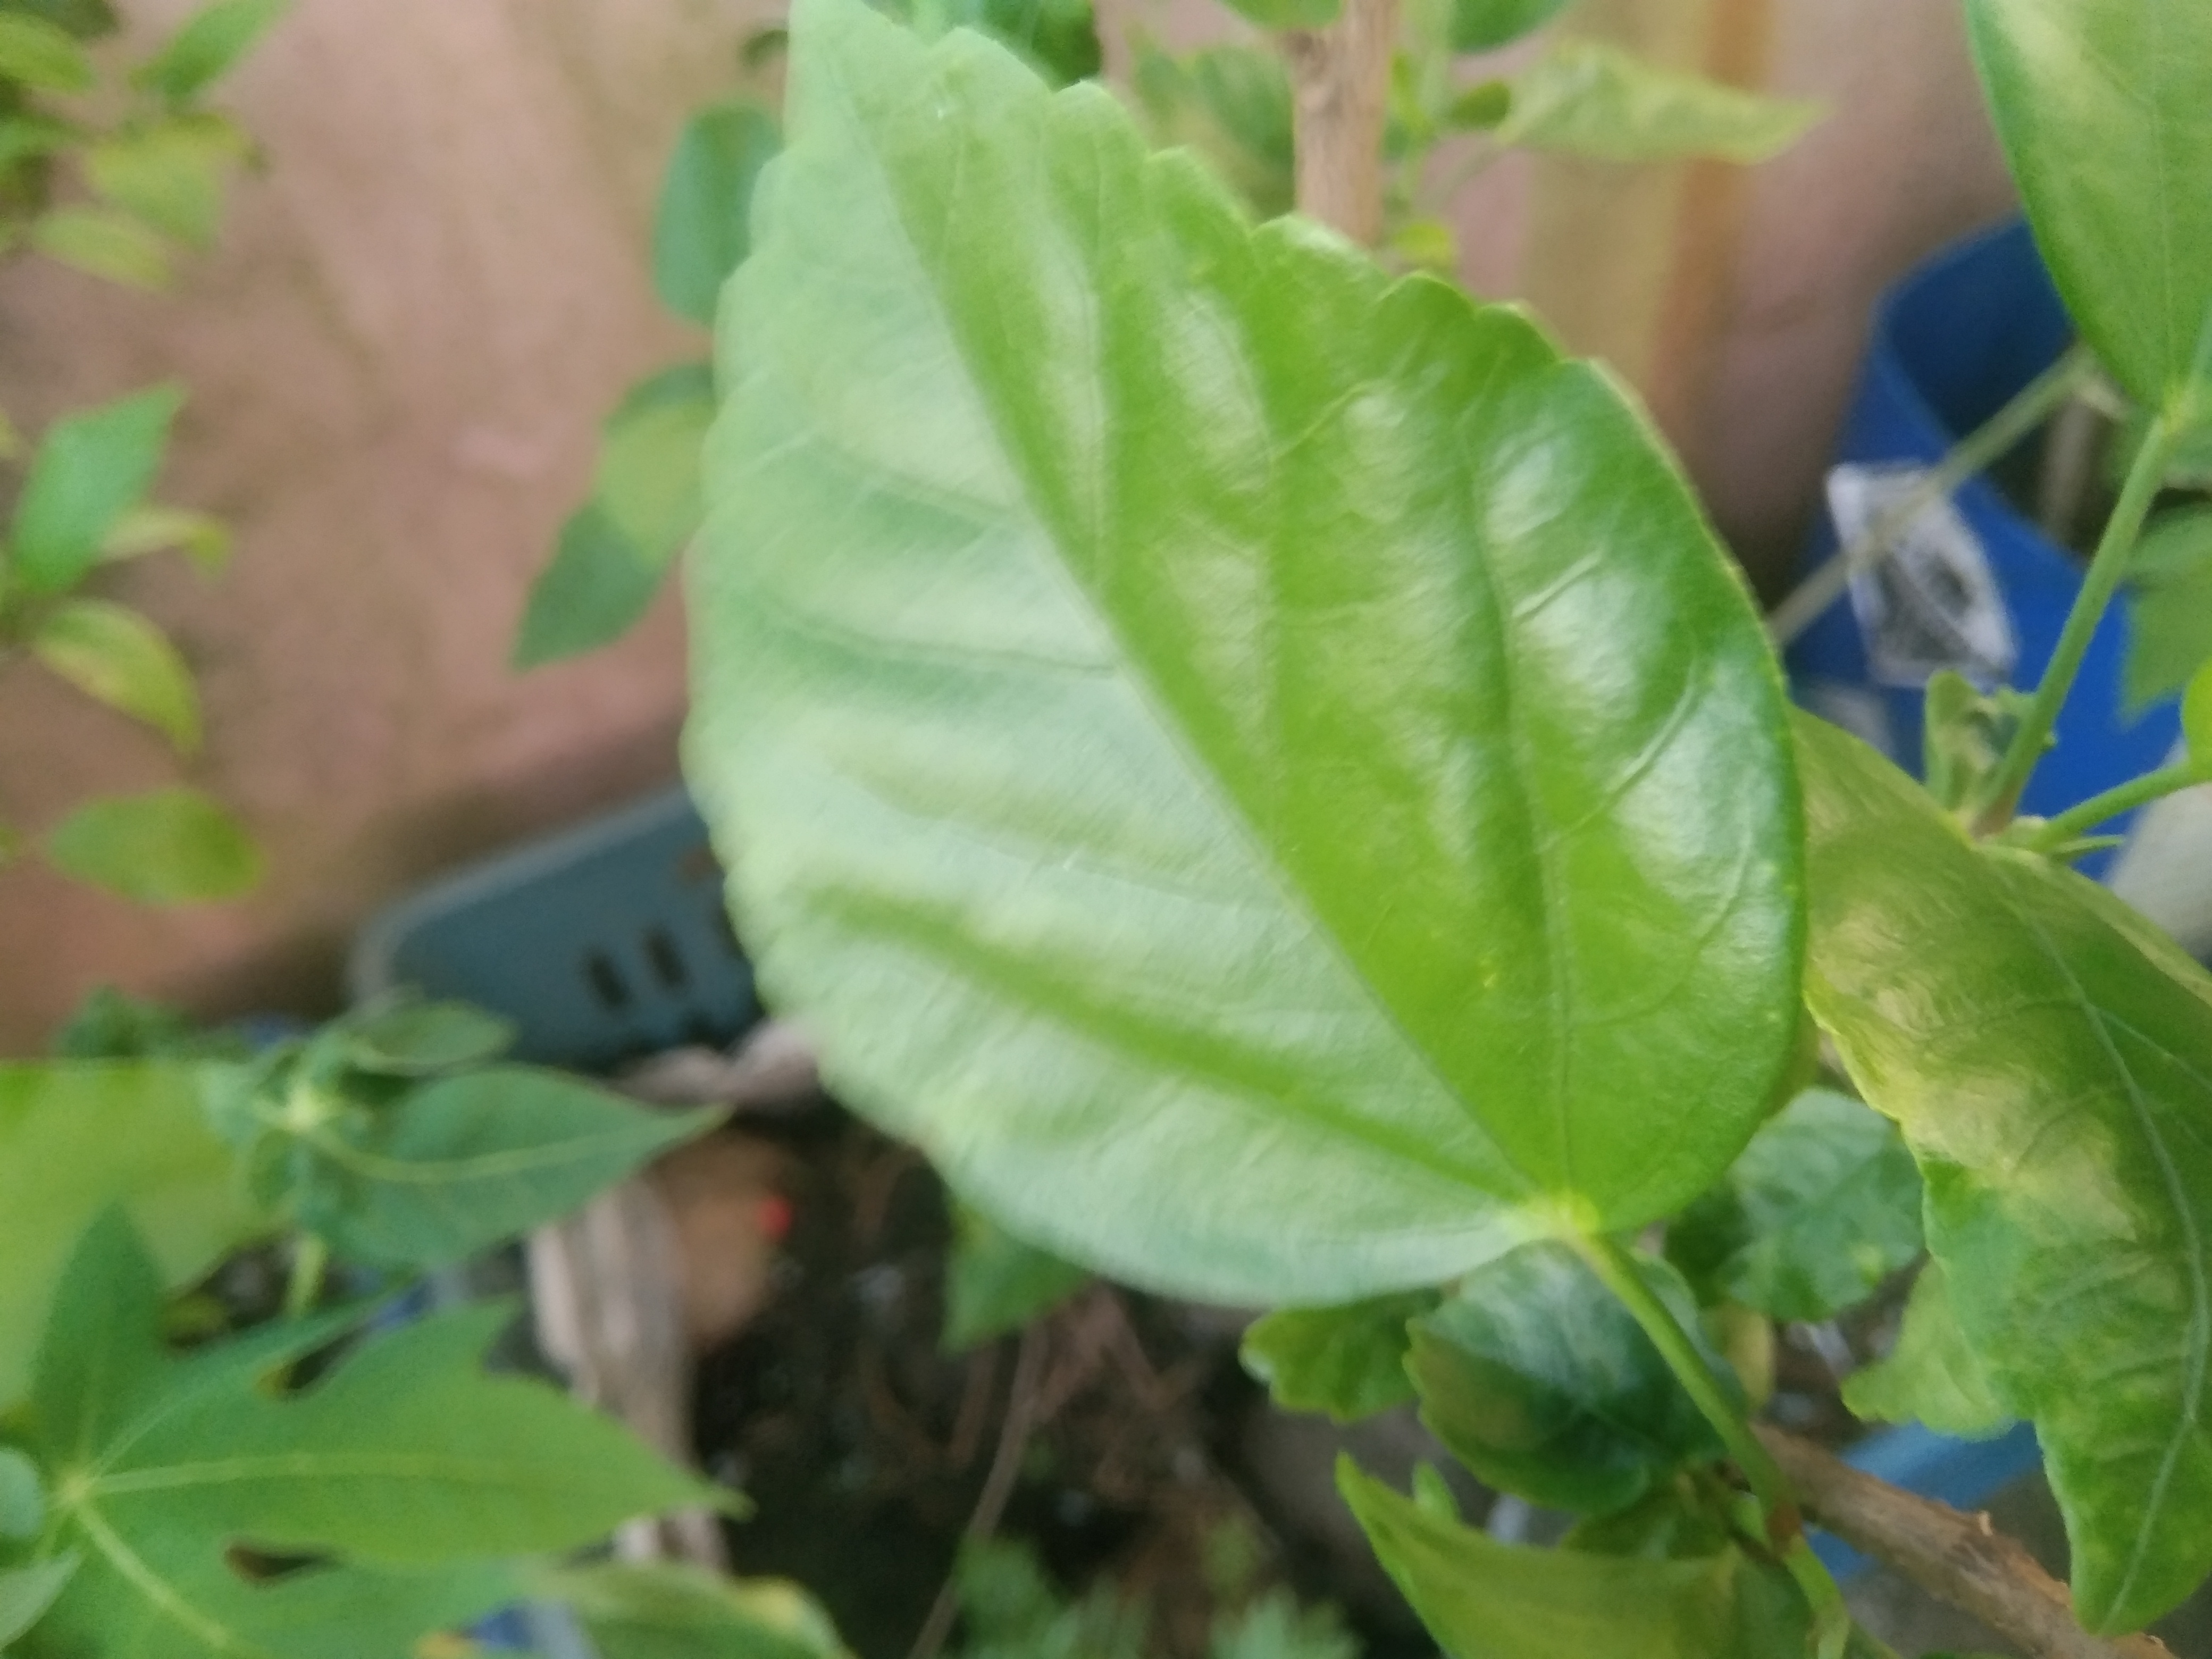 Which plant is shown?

hibiscus
